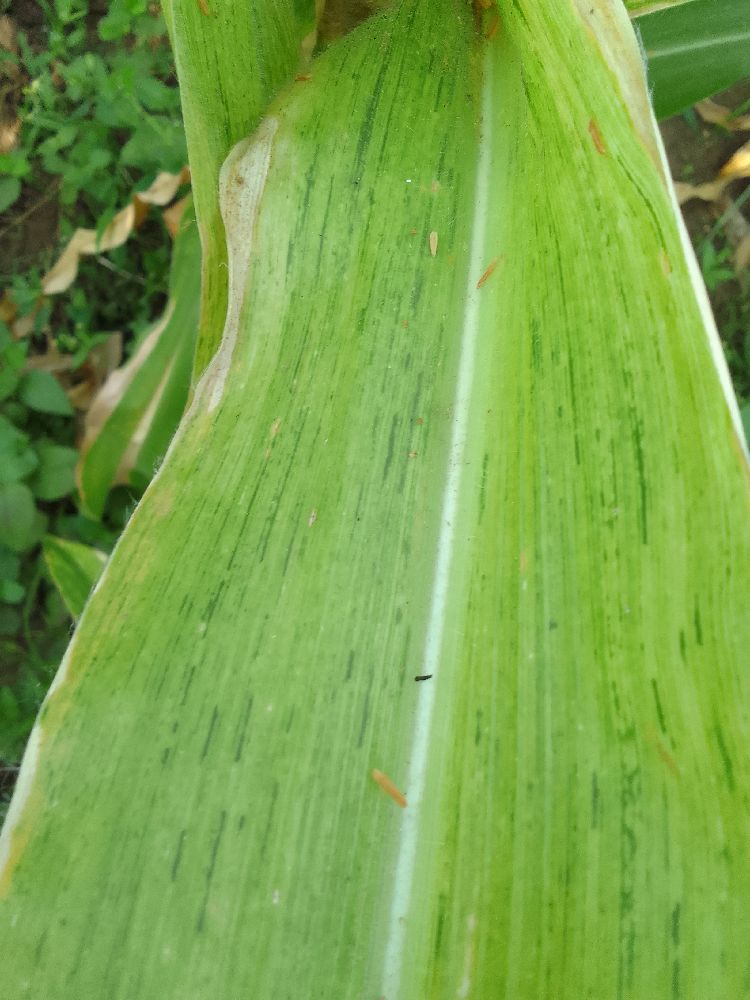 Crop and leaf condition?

maize, maize lethal necrosis
